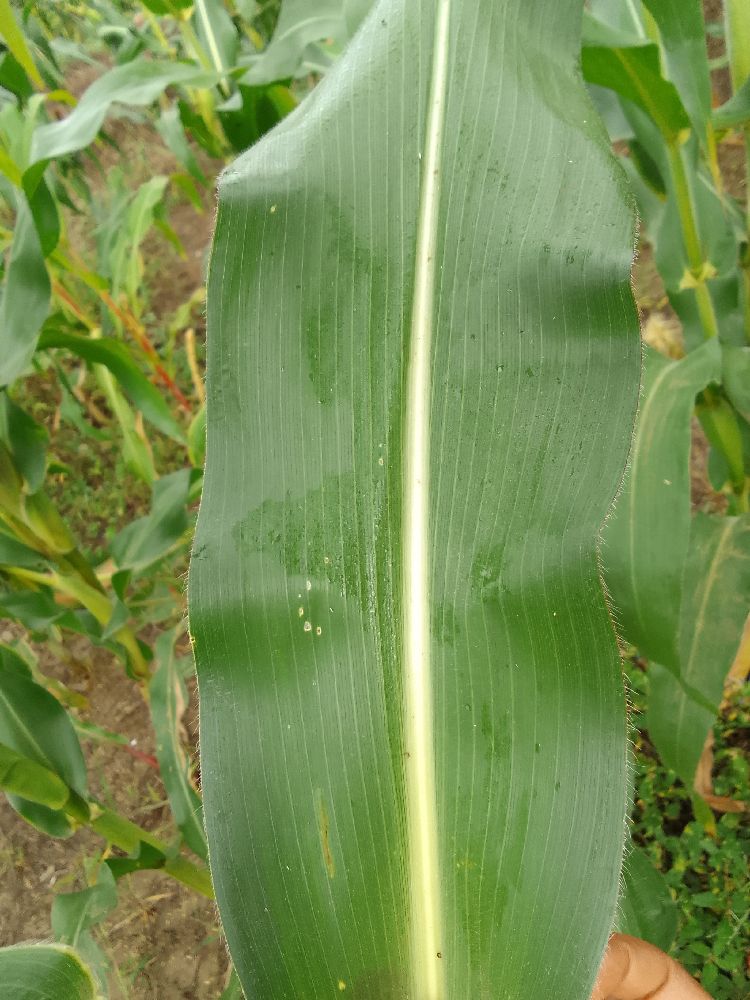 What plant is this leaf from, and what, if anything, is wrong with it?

maize, healthy
